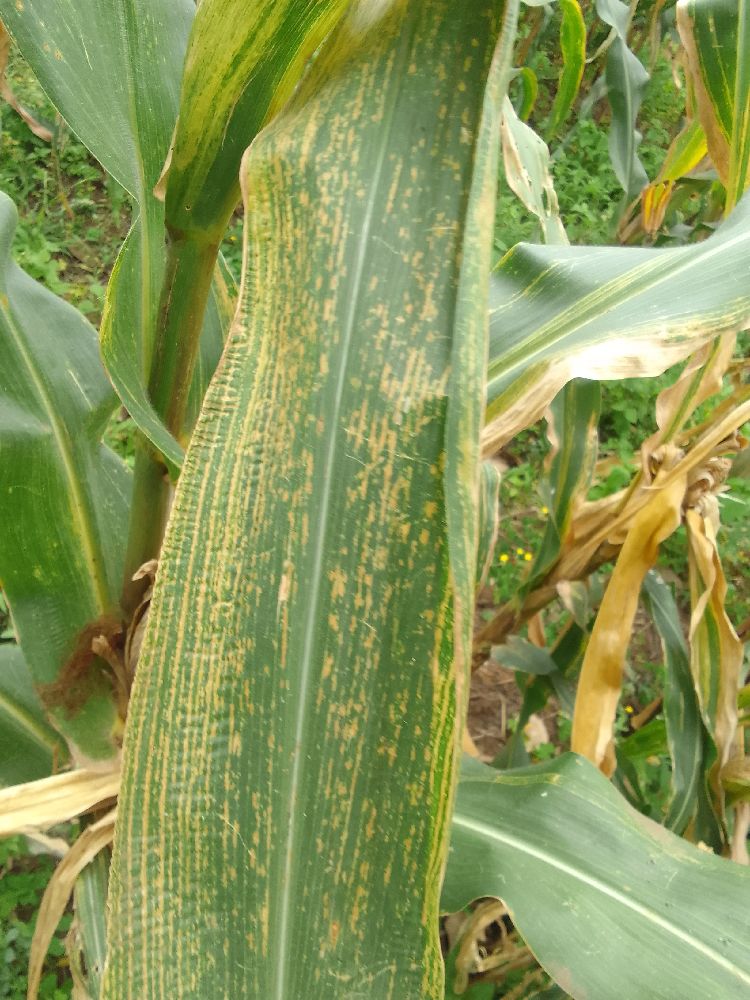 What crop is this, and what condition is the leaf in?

maize, maize lethal necrosis
